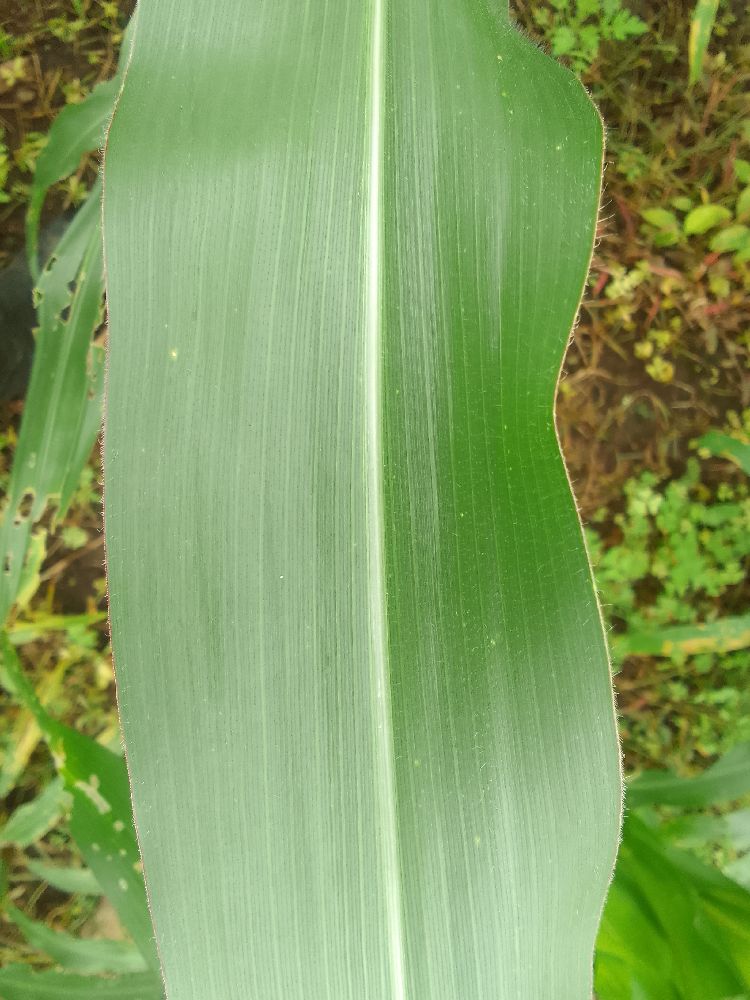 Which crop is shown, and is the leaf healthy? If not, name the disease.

maize, healthy
